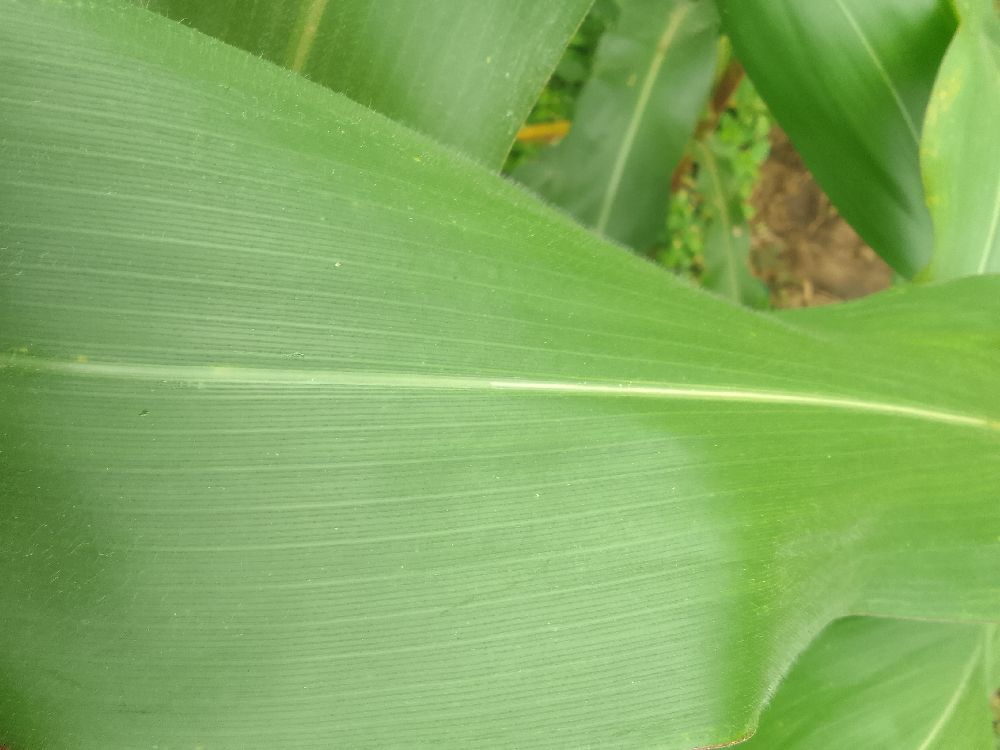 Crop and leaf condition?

maize, healthy
